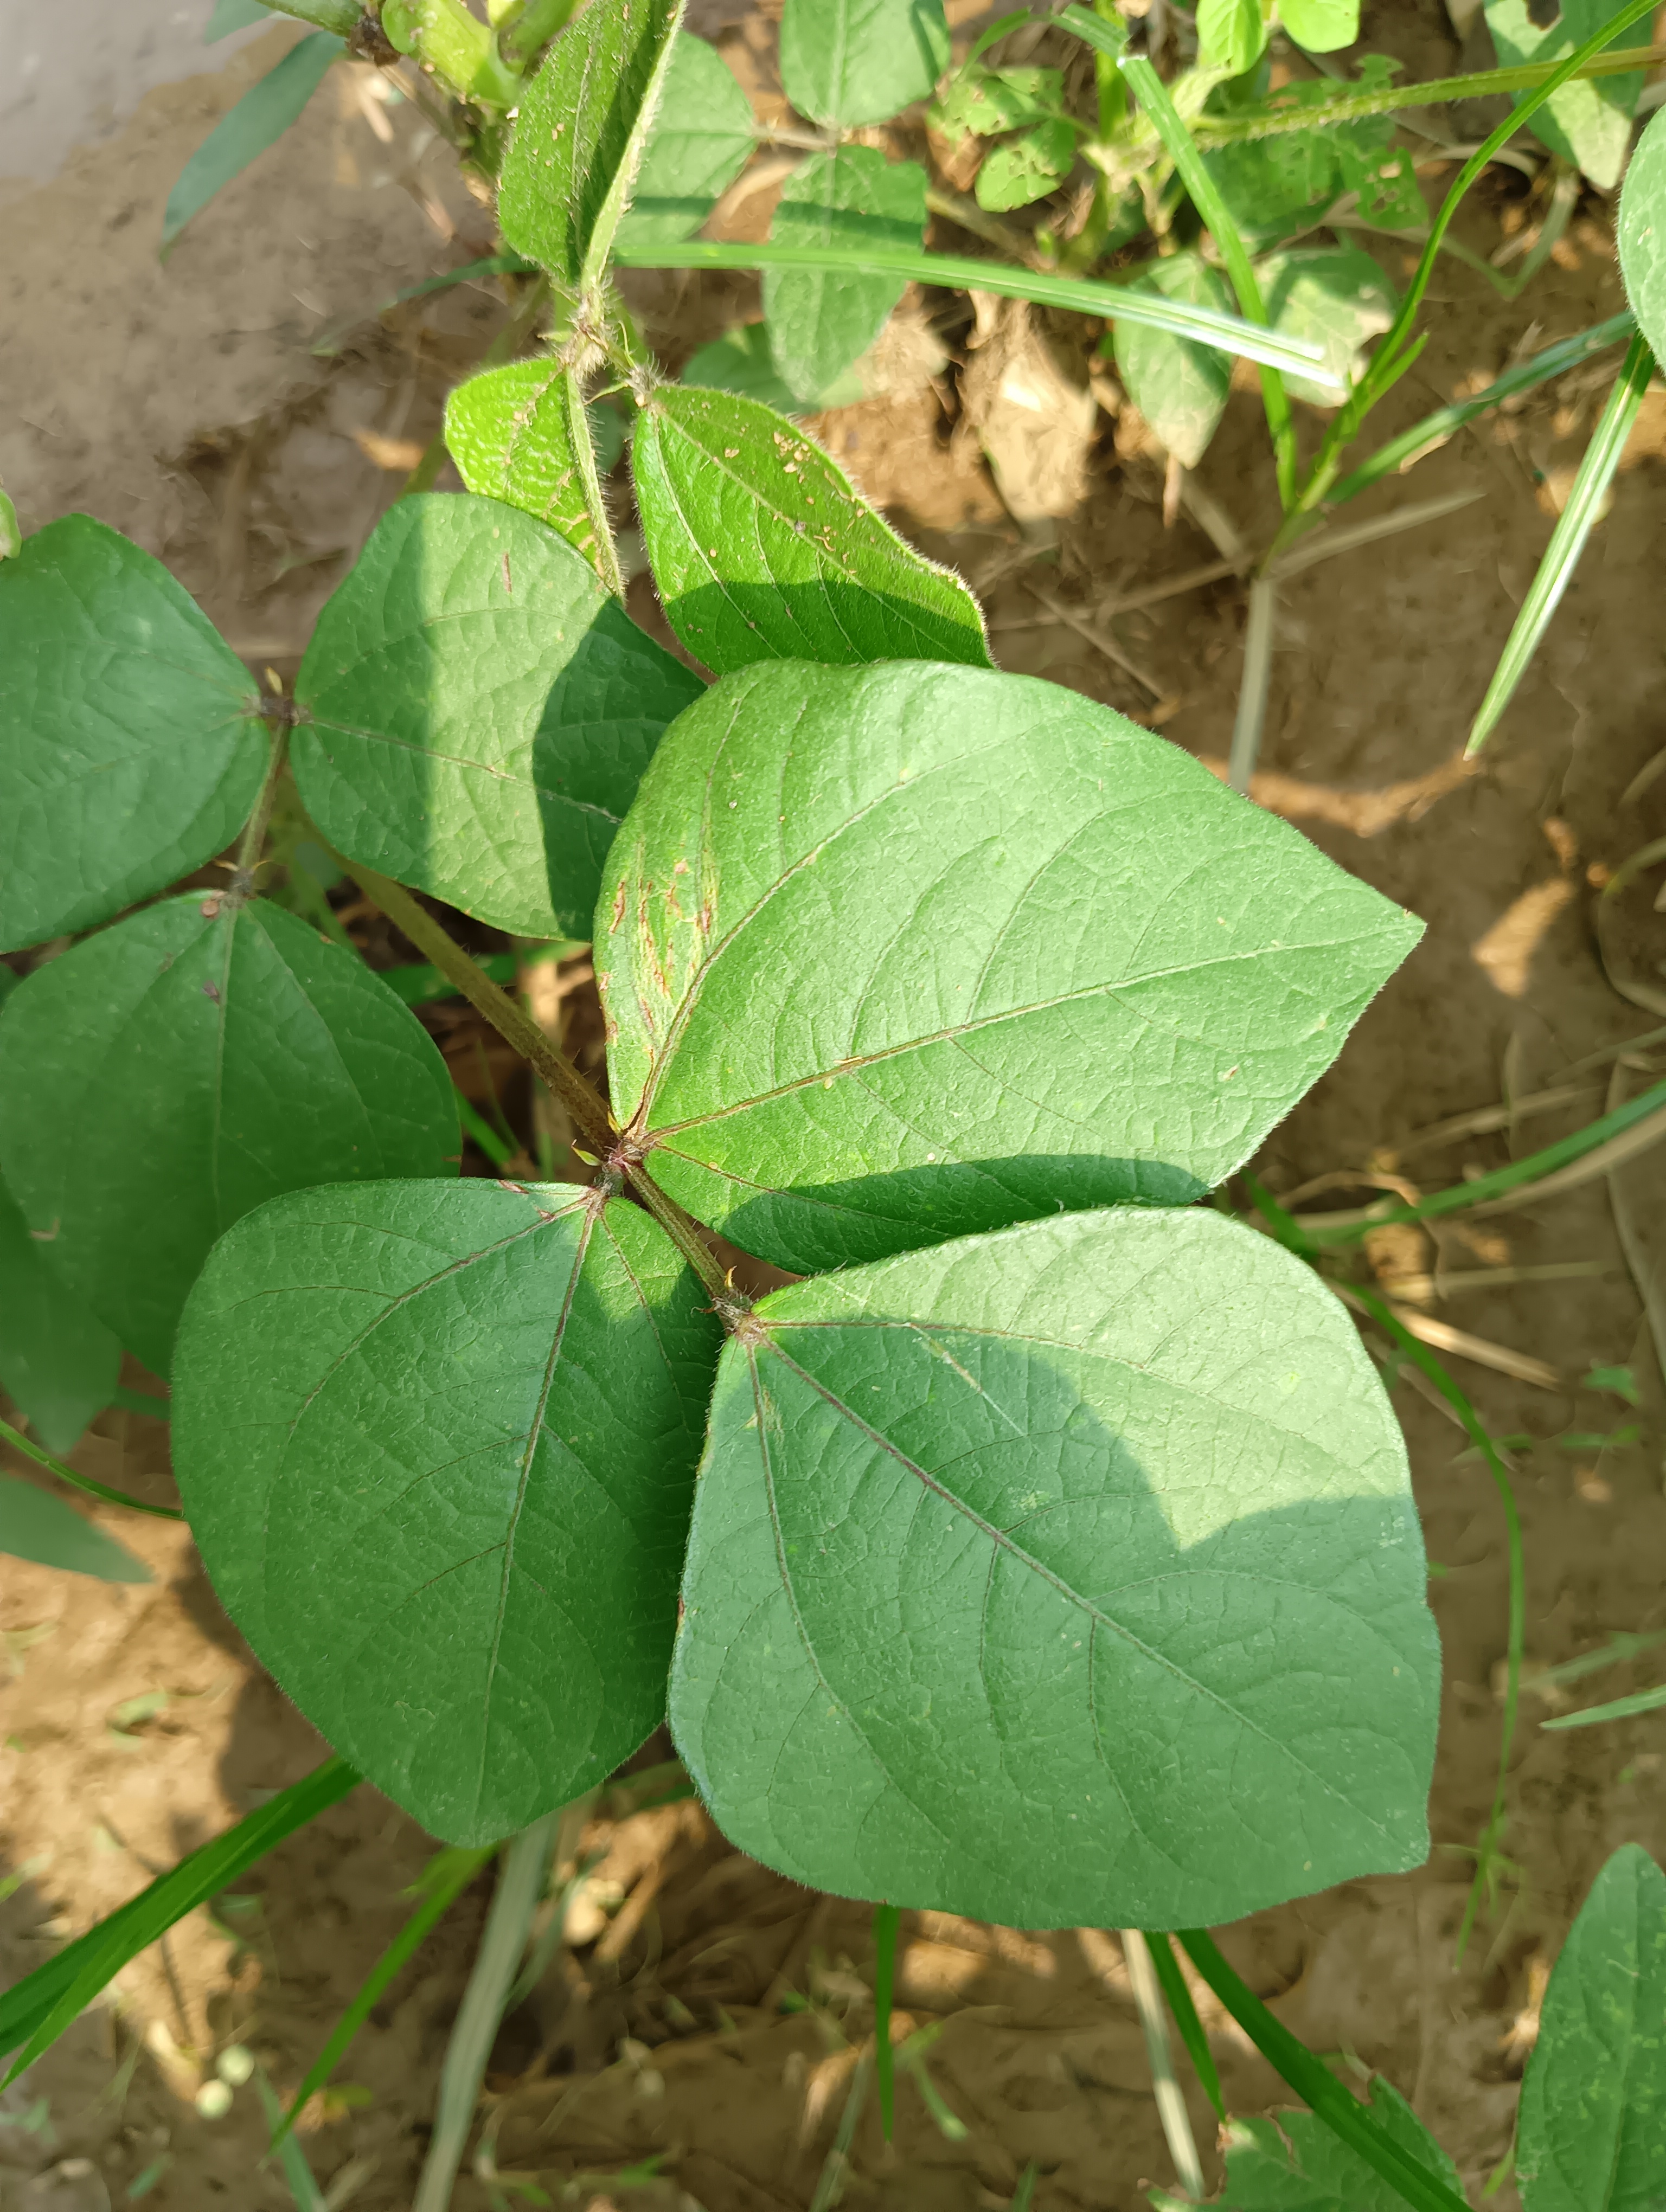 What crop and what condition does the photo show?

mungbean, healthy
